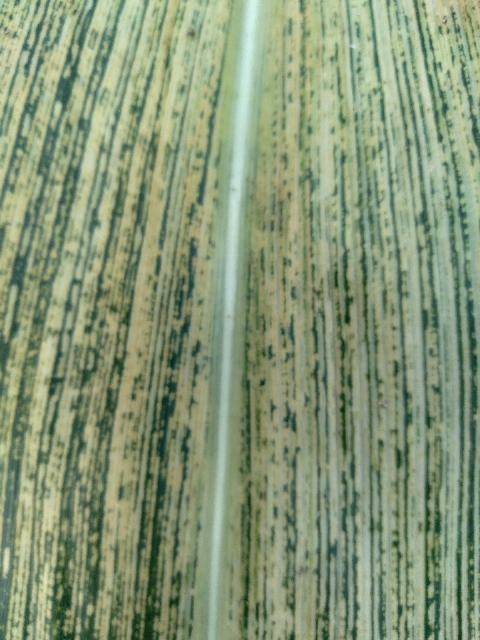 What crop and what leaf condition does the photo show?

maize, maize streak virus
